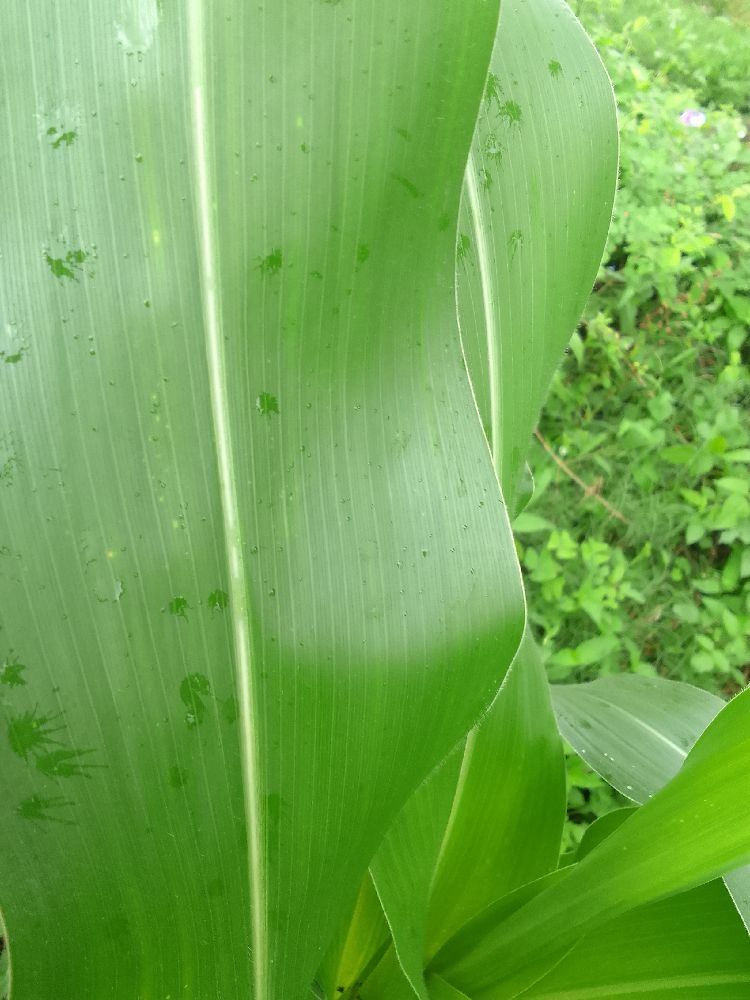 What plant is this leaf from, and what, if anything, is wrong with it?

maize, healthy
